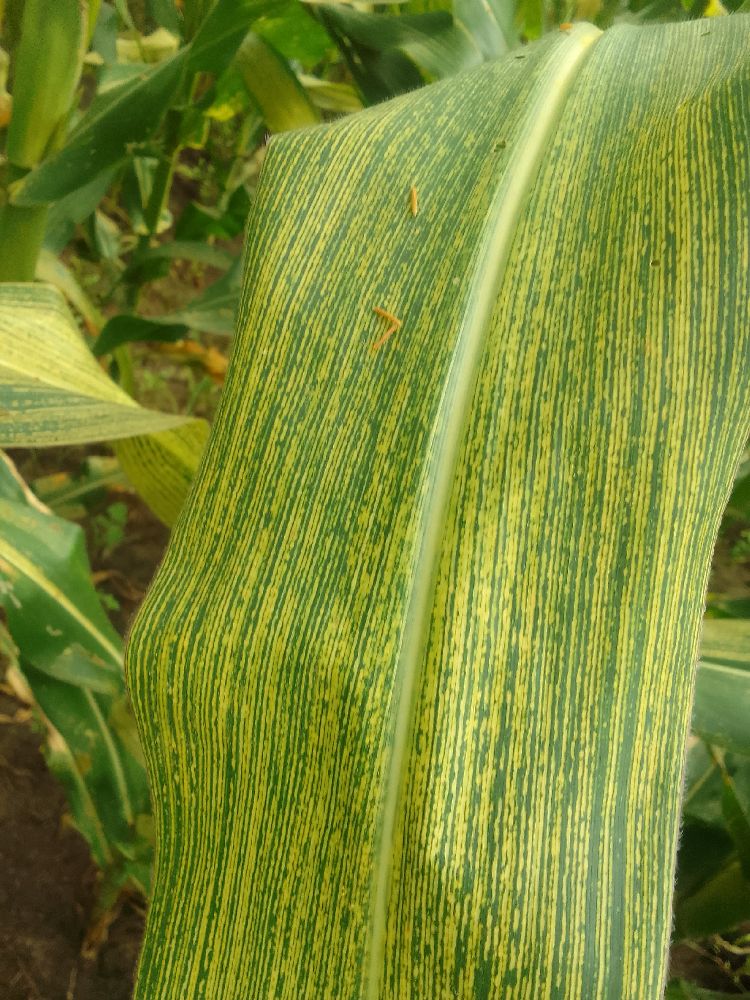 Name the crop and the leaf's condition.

maize, maize streak virus
